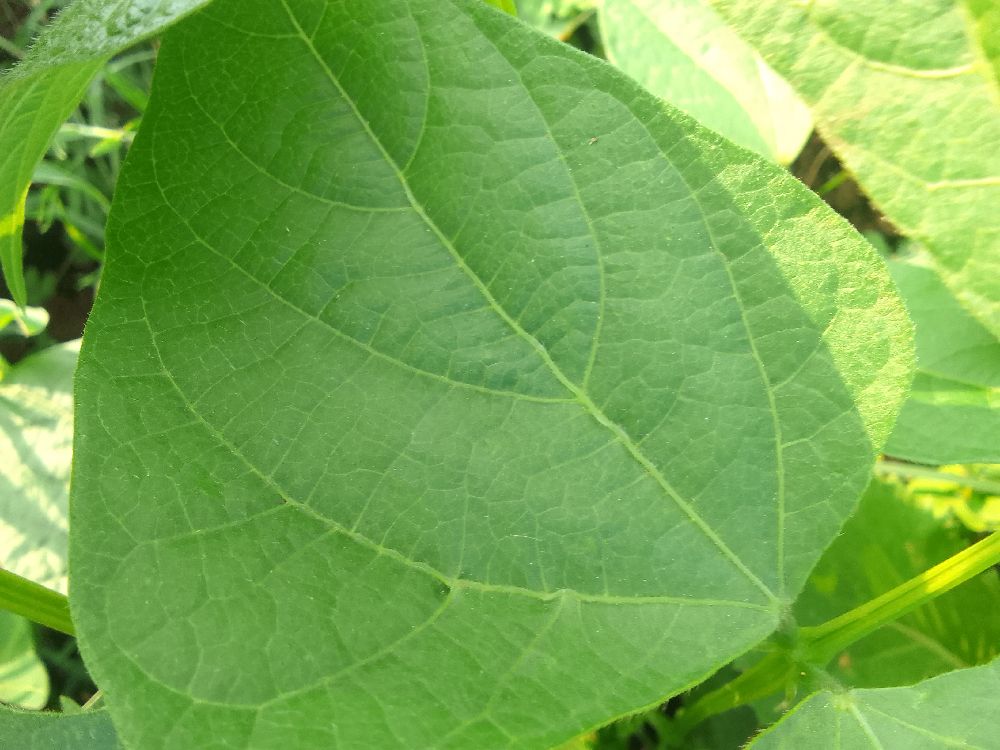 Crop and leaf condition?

common bean, healthy
